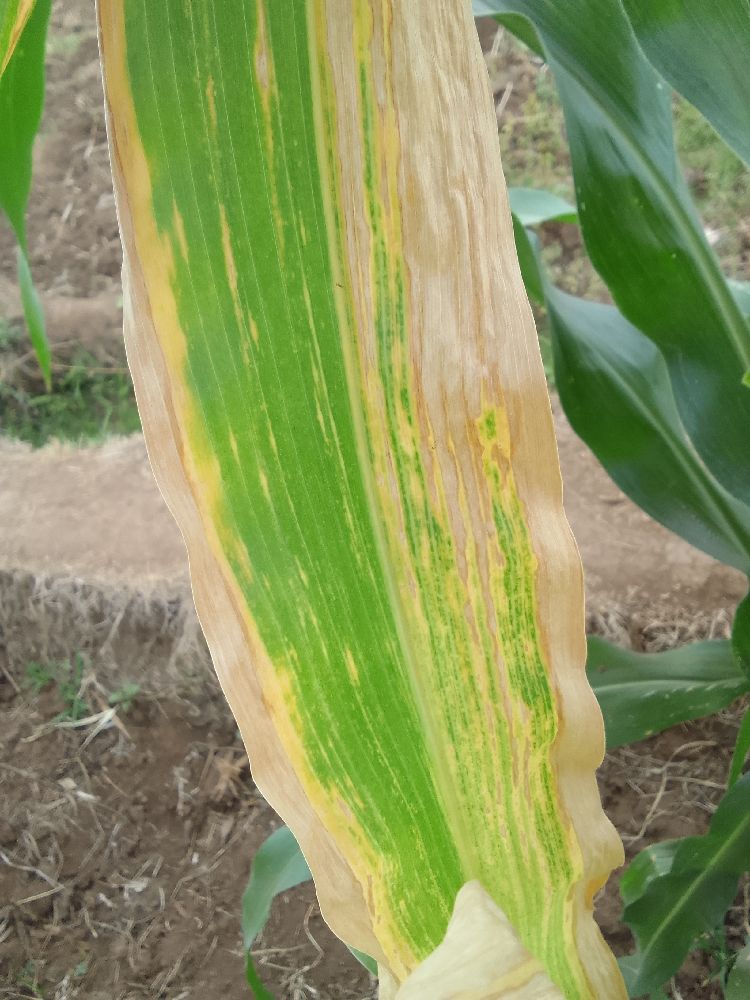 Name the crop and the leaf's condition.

maize, maize lethal necrosis
